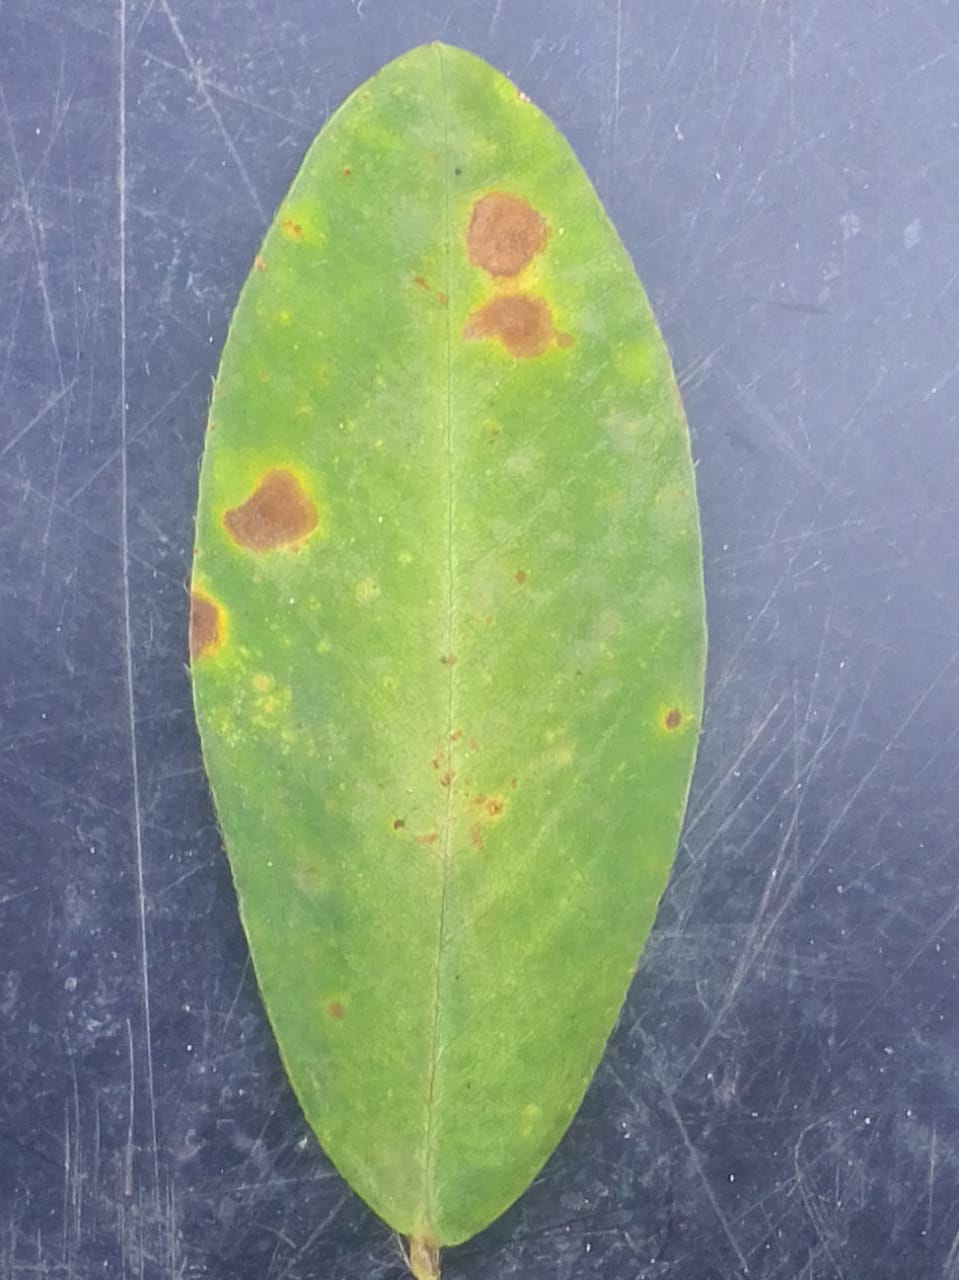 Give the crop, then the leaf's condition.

peanut, passalora arachidicola
